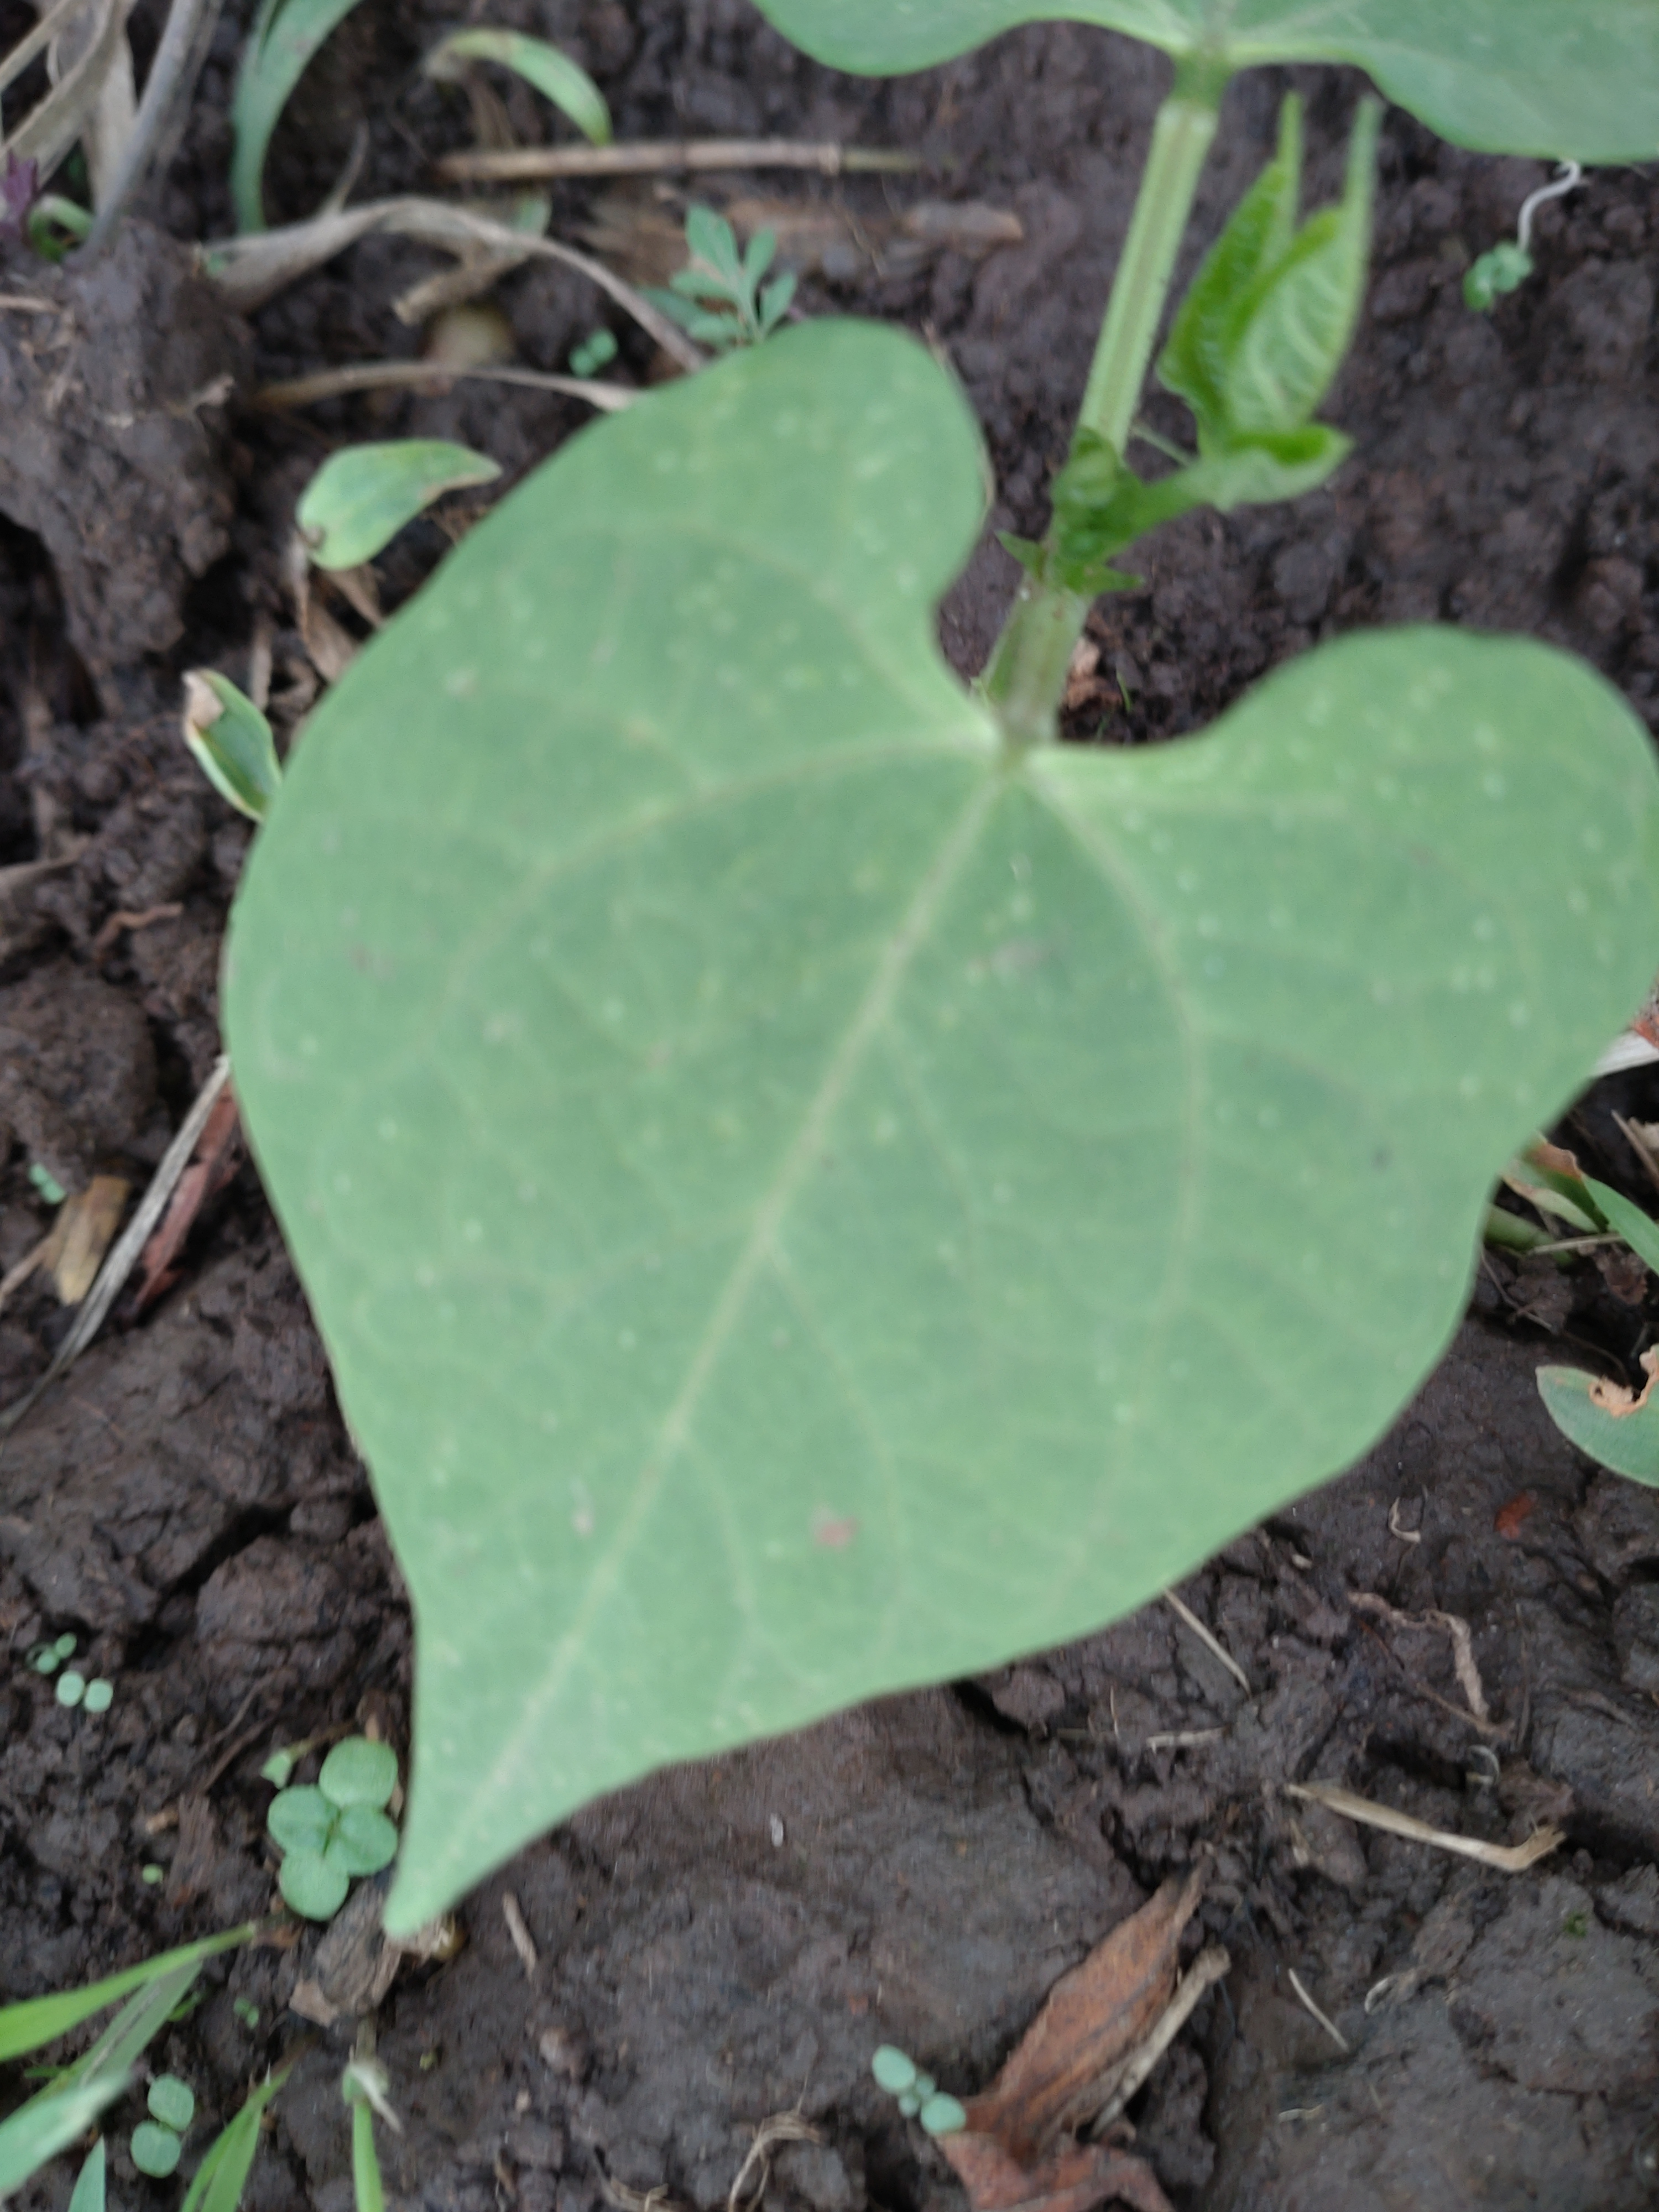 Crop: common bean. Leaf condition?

healthy
